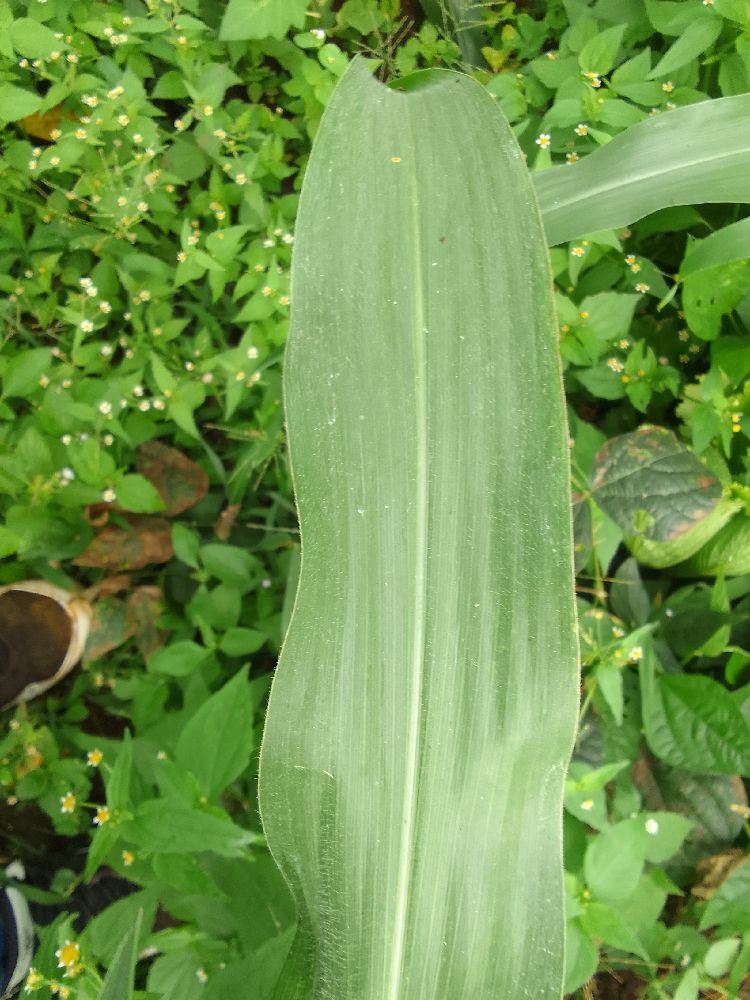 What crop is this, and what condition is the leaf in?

maize, healthy
